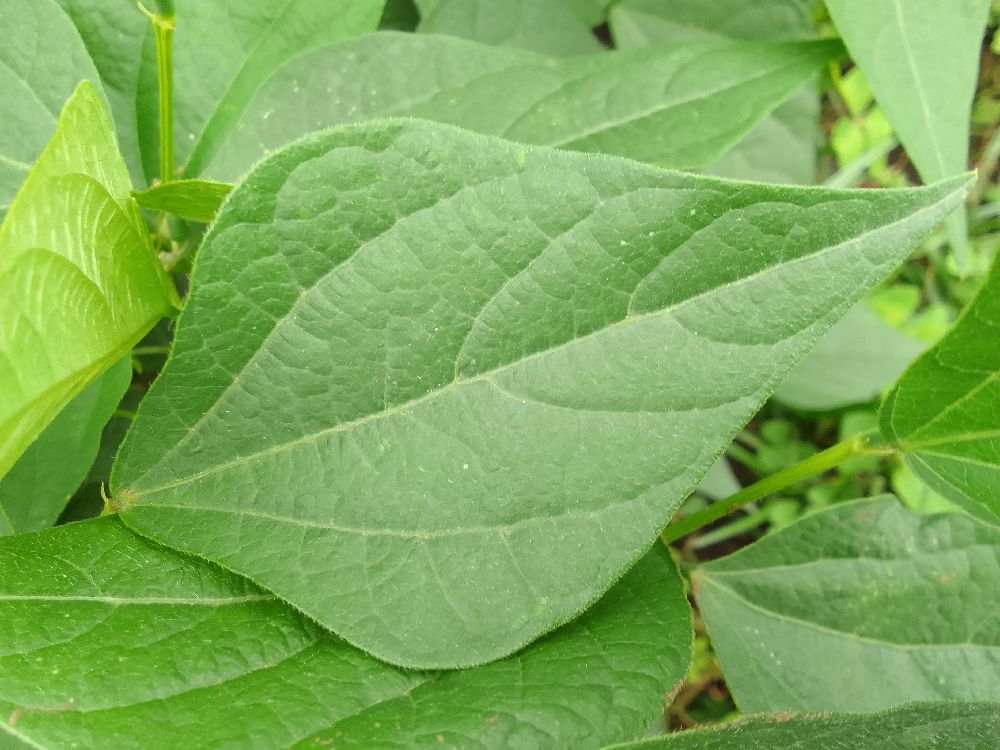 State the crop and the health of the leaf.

common bean, healthy
